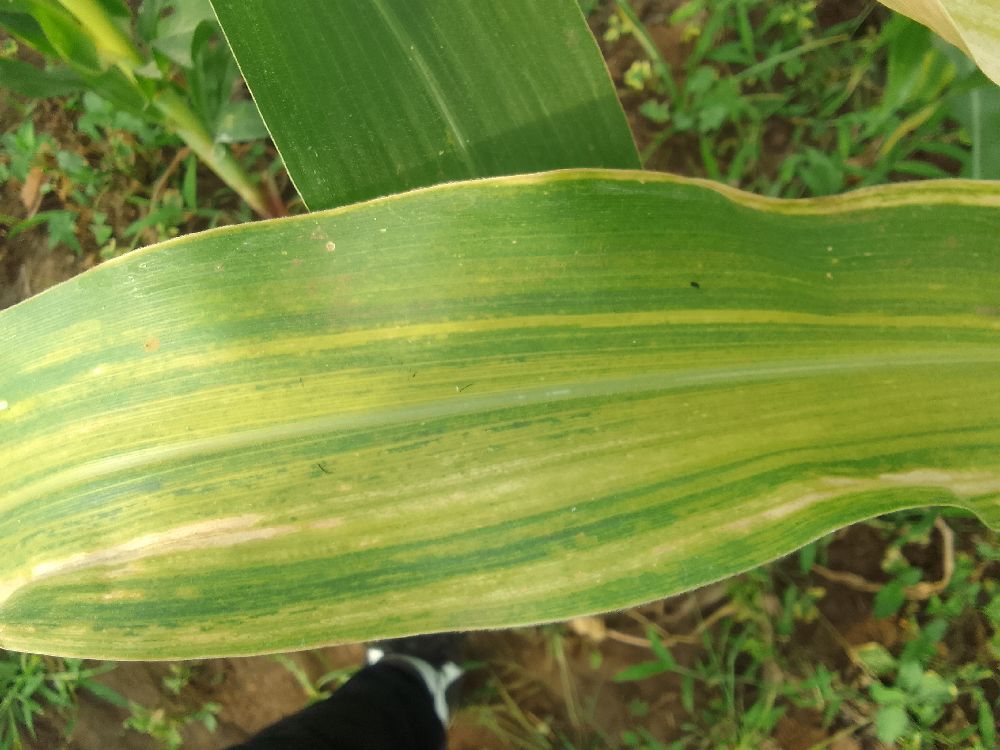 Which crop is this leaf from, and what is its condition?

maize, maize lethal necrosis
